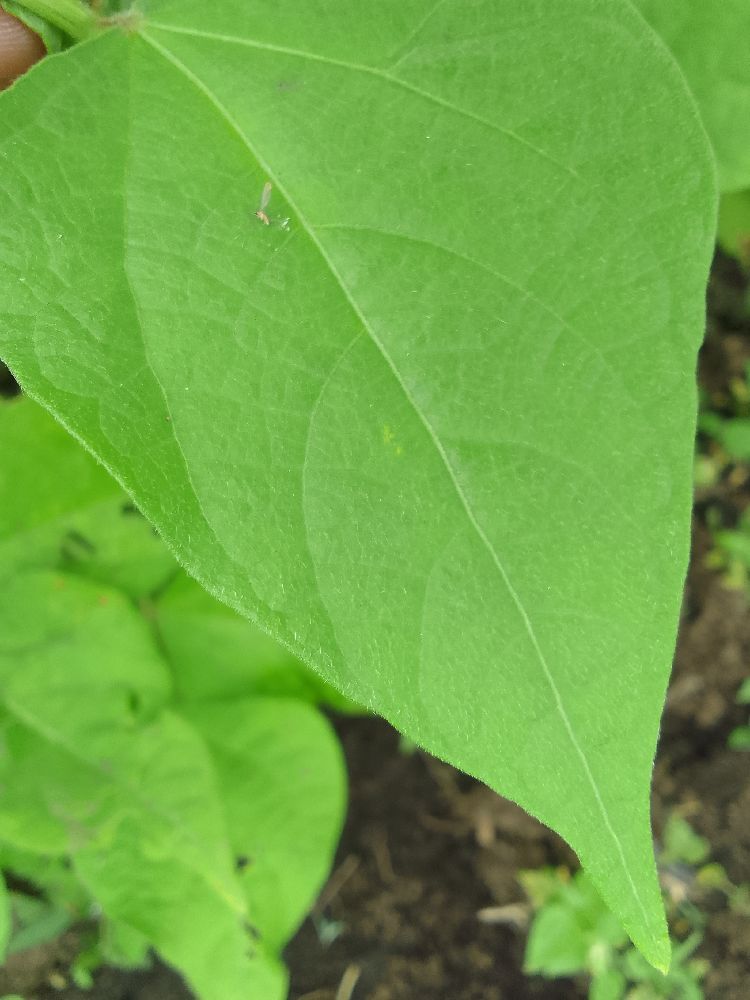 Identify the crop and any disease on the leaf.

common bean, healthy
